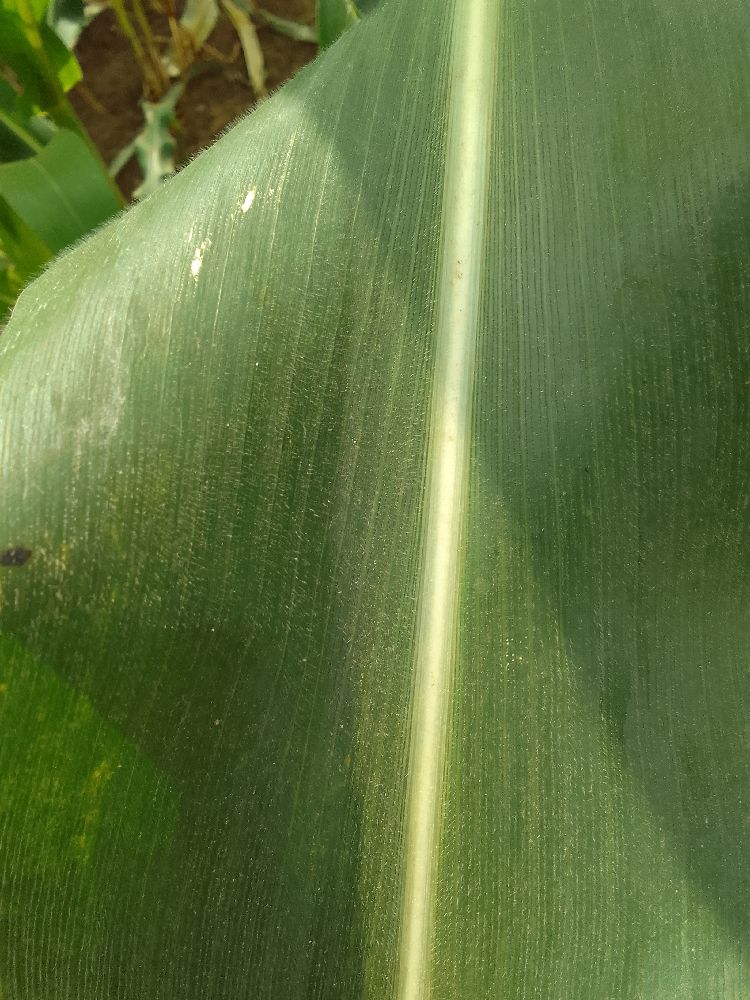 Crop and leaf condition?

maize, healthy
